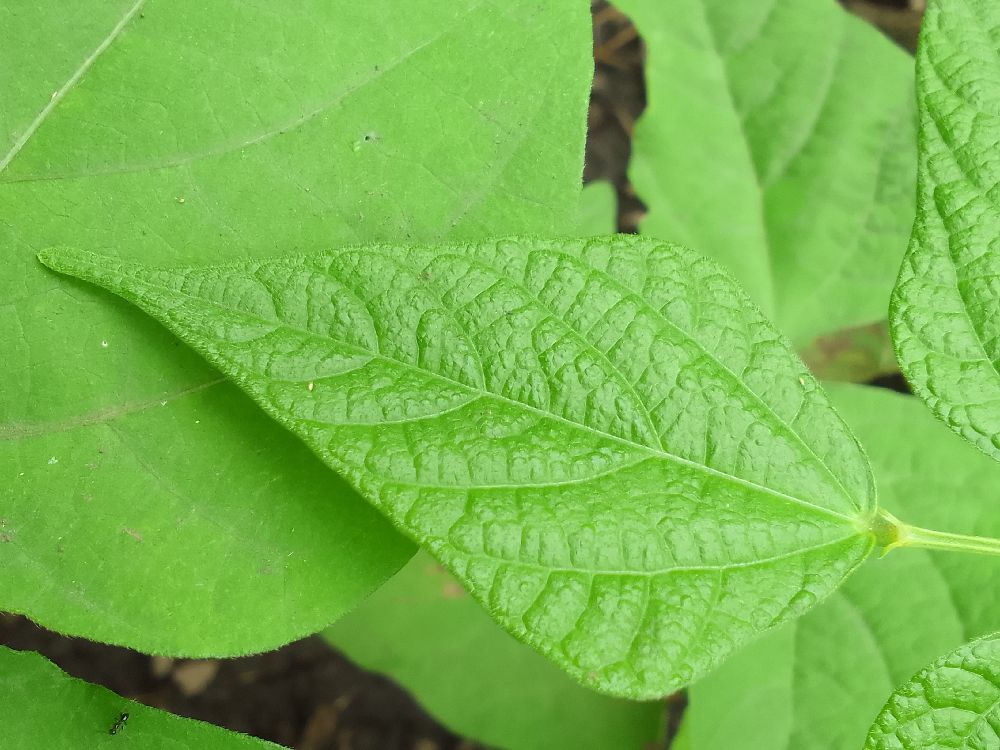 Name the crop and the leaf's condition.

common bean, healthy
